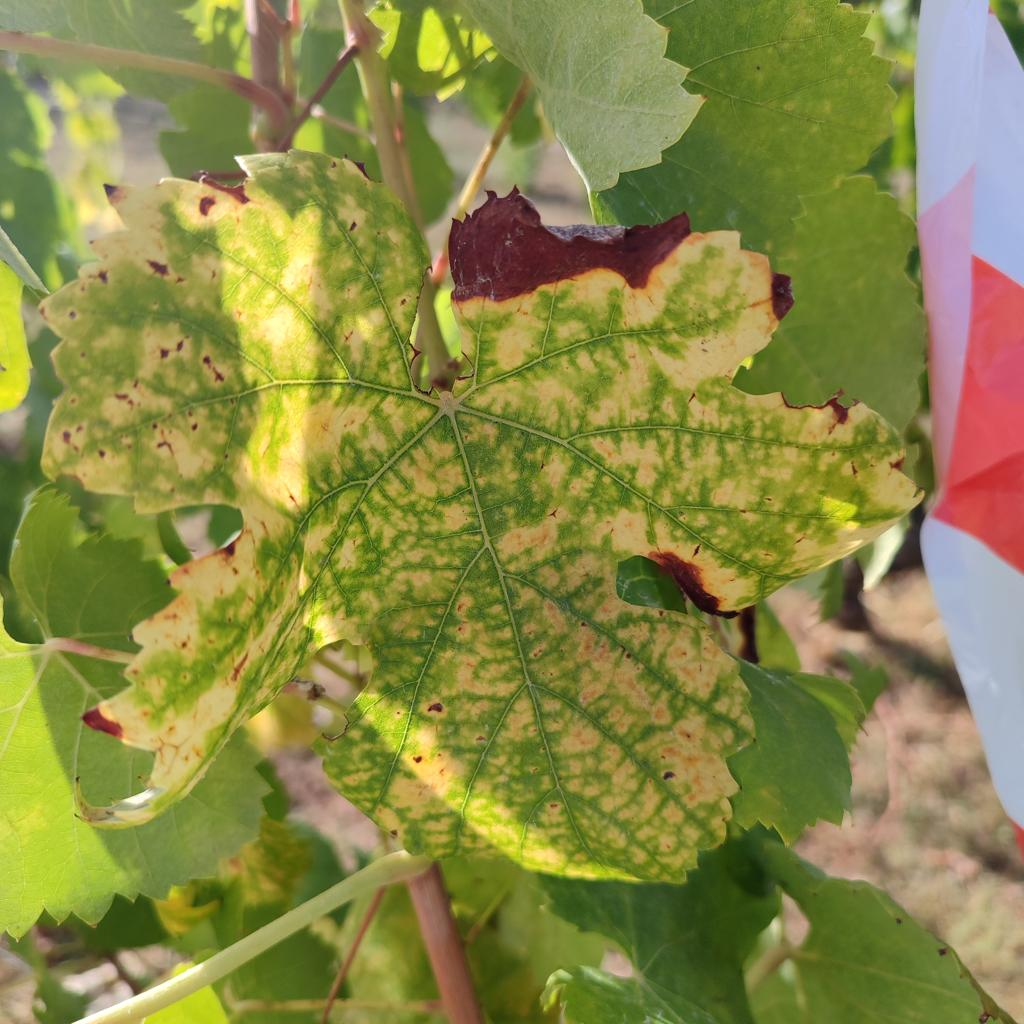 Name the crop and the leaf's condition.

grapevine, esca complex
